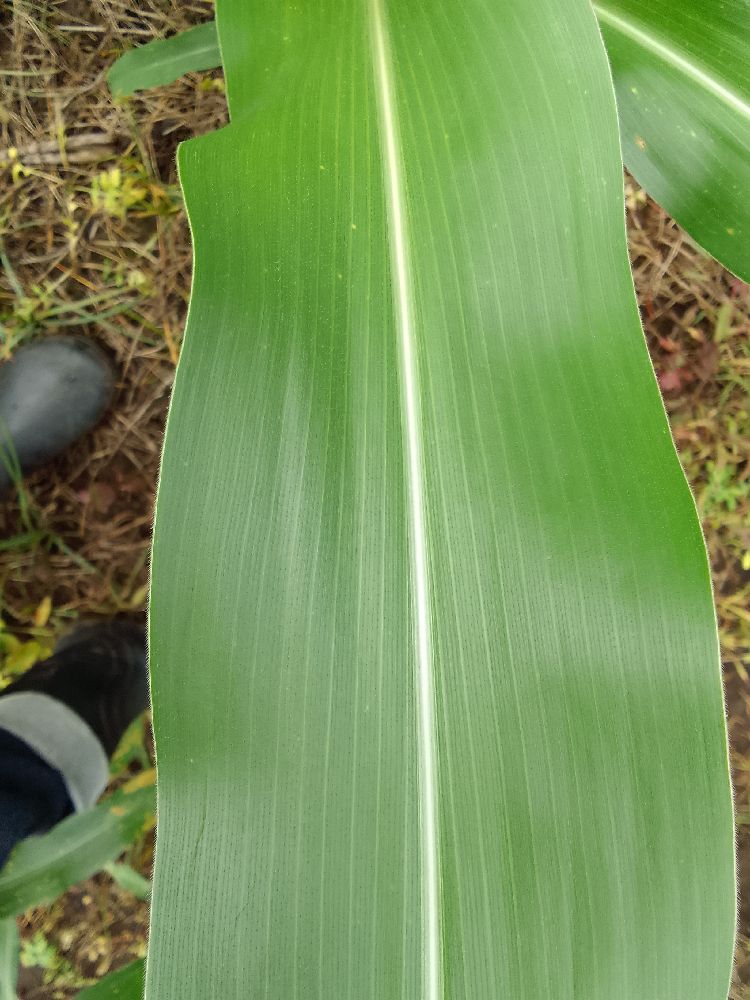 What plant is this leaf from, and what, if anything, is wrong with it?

maize, healthy
